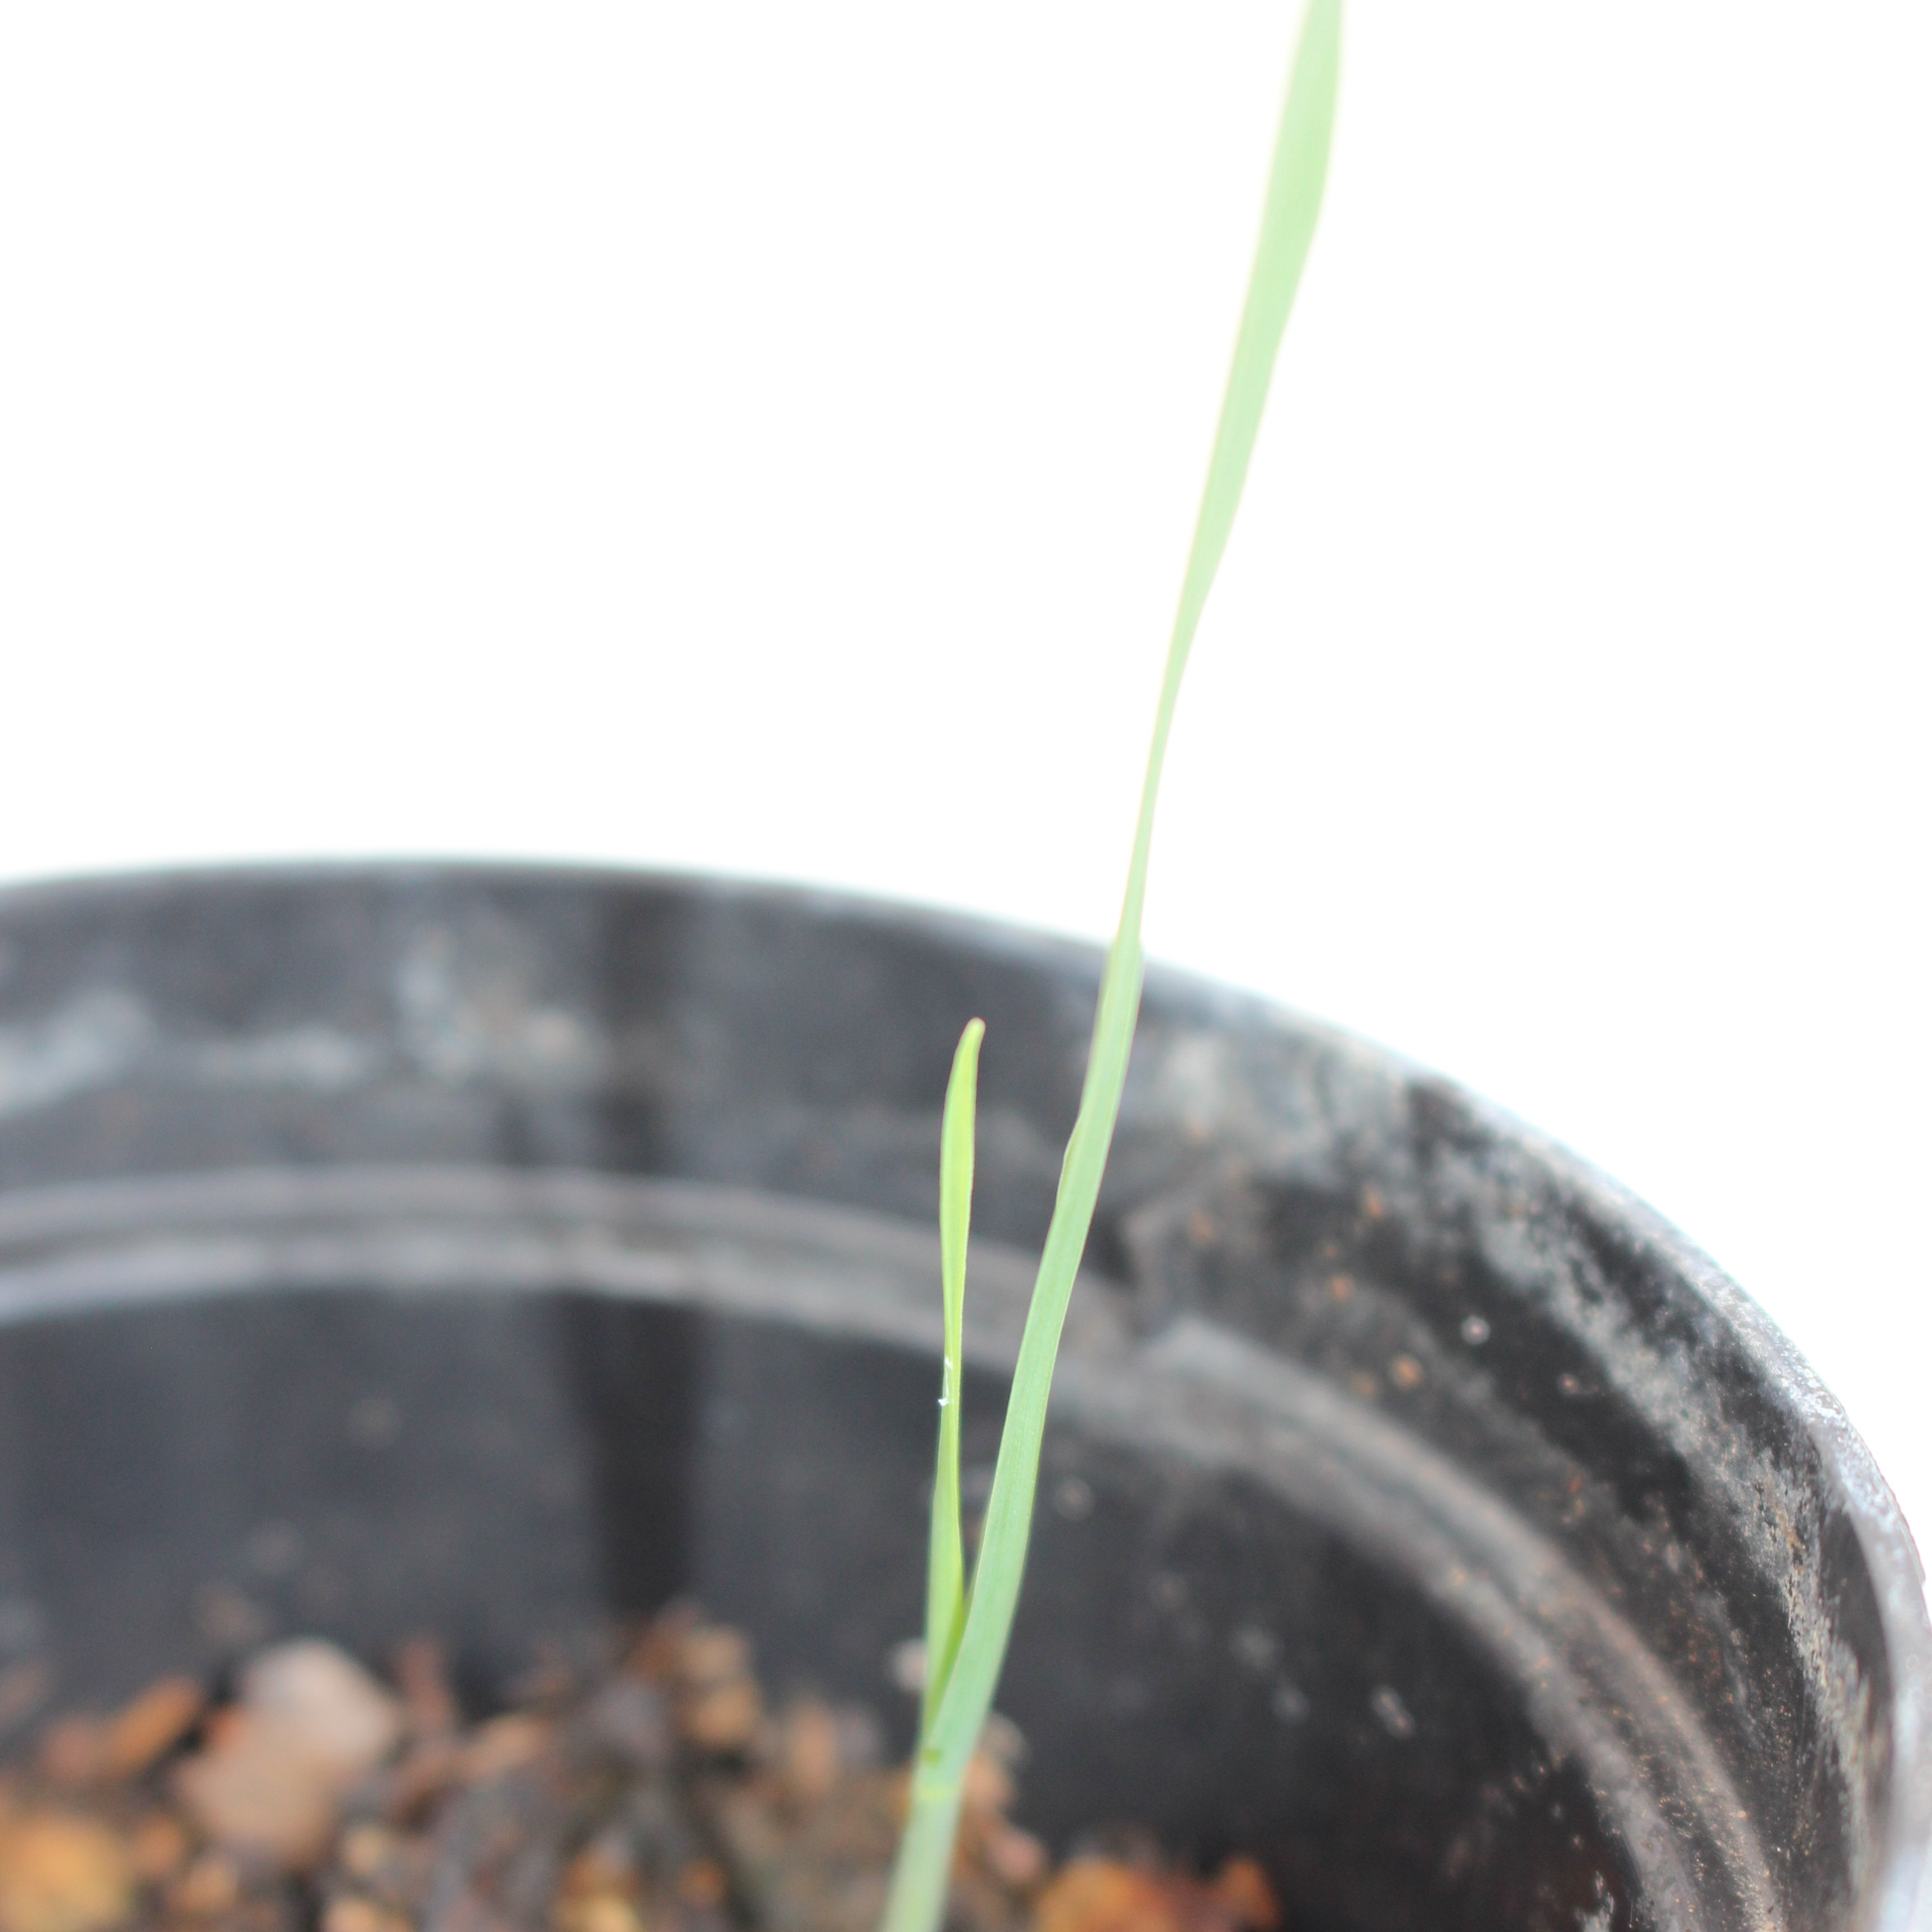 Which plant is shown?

Avena sterilis
